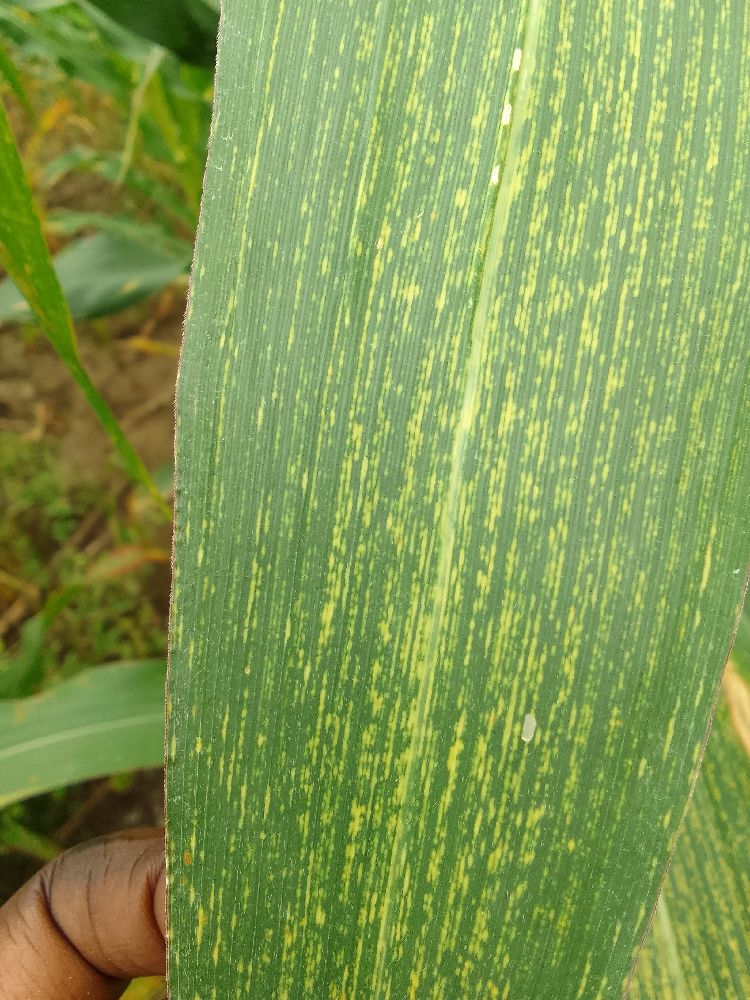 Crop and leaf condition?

maize, maize streak virus
